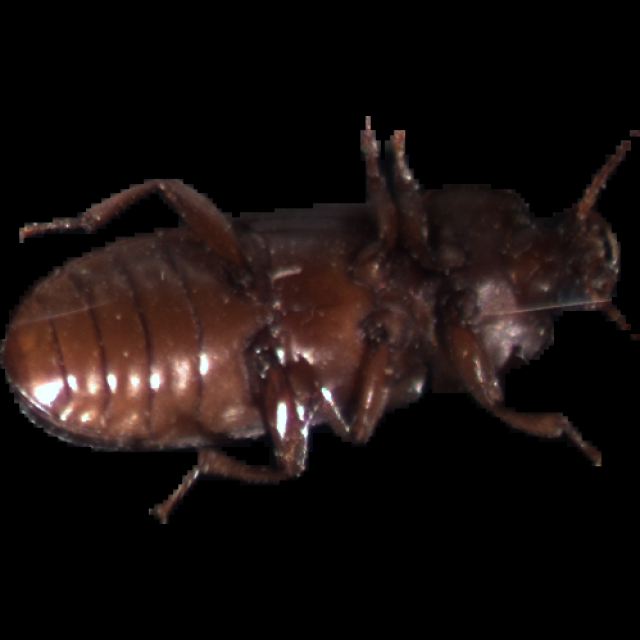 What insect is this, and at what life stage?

mealworm beetle
